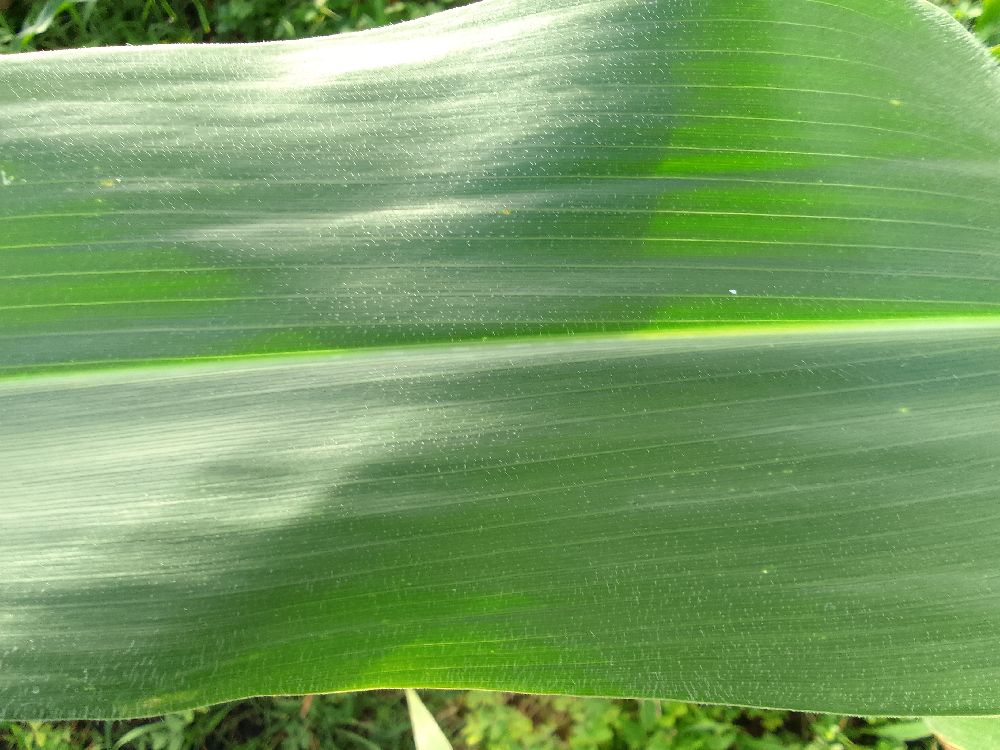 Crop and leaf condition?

maize, healthy
